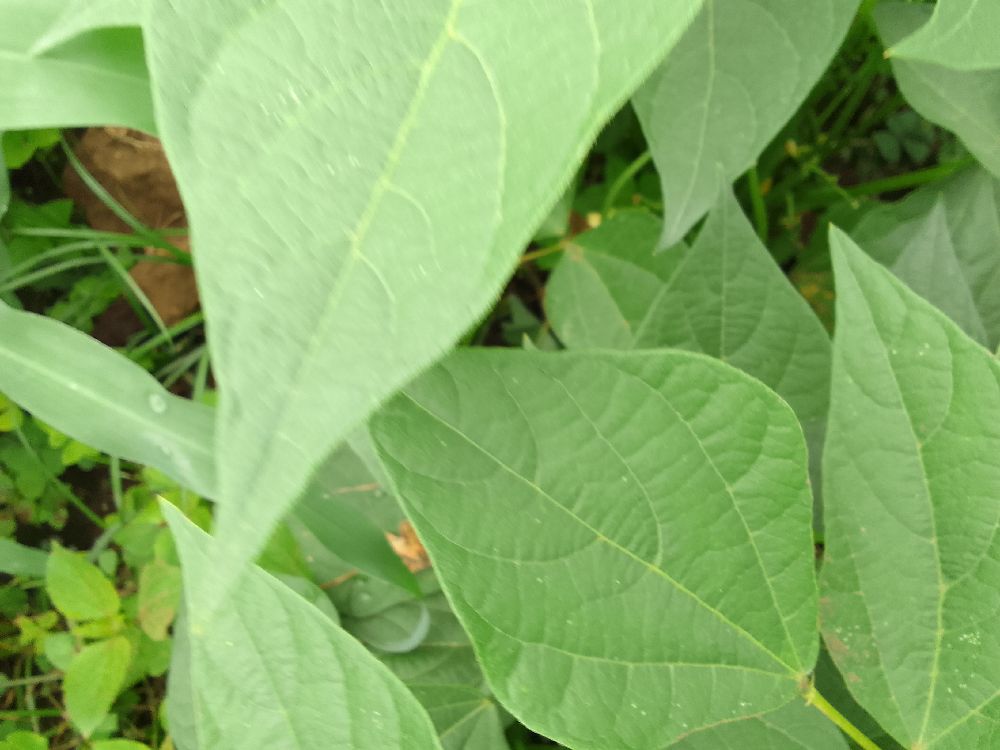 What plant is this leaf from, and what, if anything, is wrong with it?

common bean, healthy
